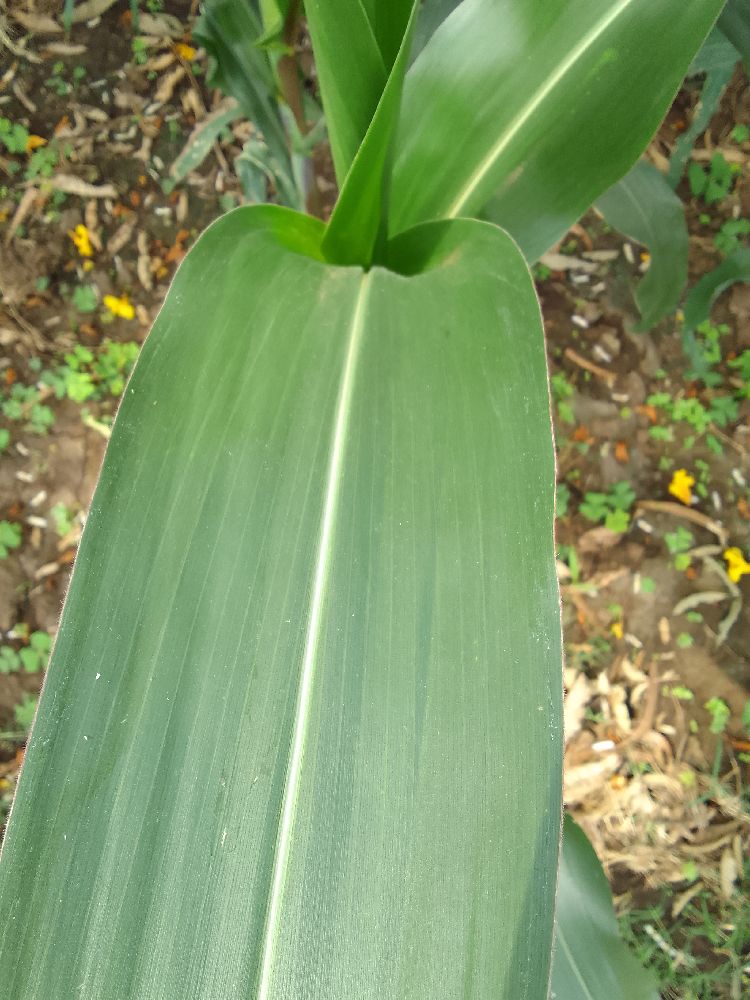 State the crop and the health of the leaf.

maize, healthy
